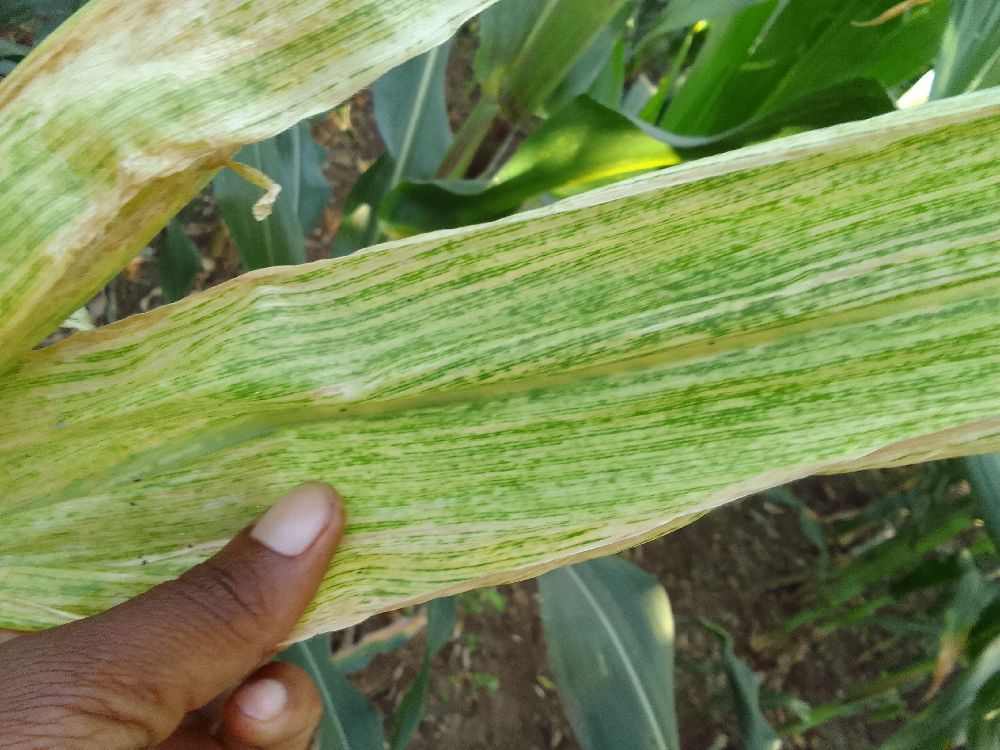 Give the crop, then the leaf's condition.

maize, maize lethal necrosis
